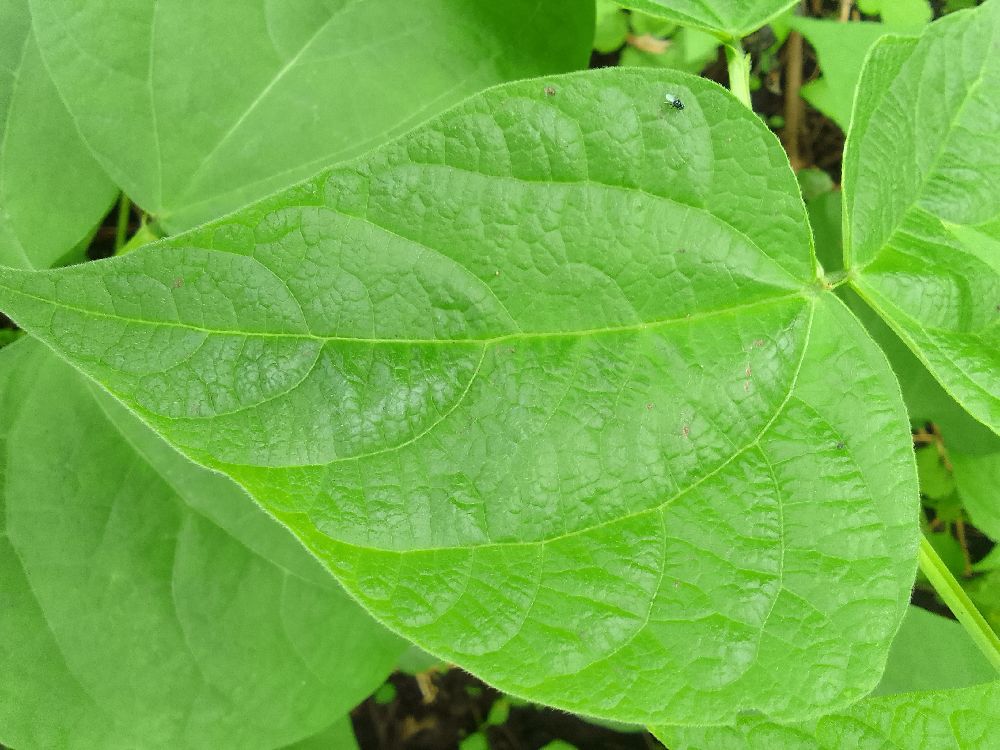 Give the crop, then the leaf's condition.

common bean, healthy
